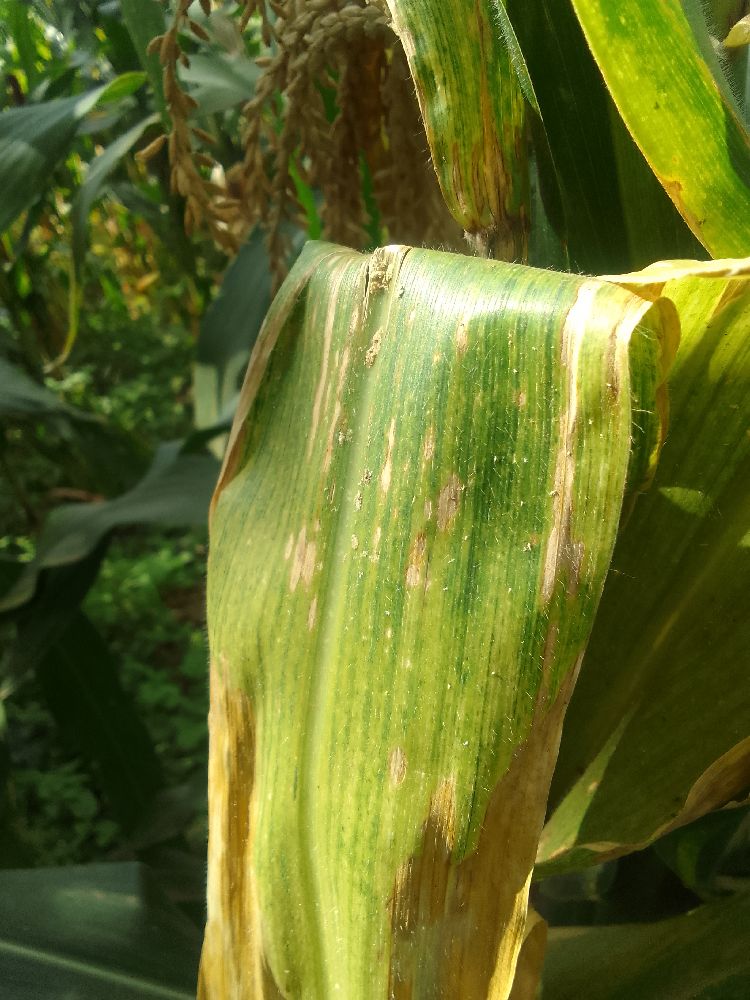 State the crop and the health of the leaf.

maize, maize lethal necrosis
